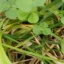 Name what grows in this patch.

unstructured weed
